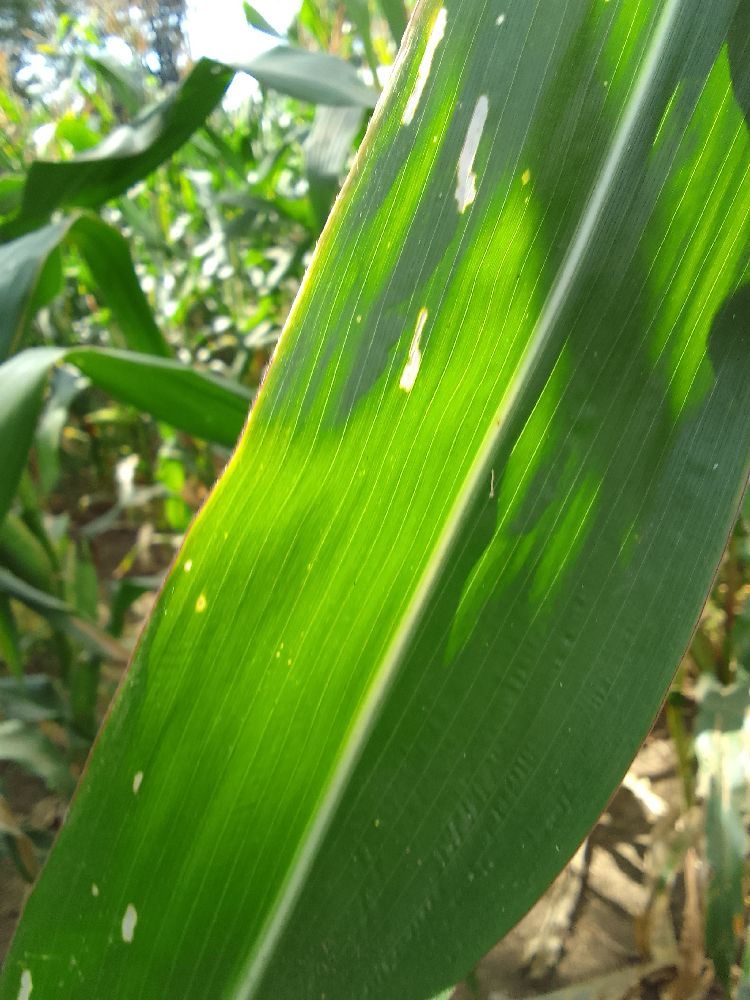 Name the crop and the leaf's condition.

maize, healthy
